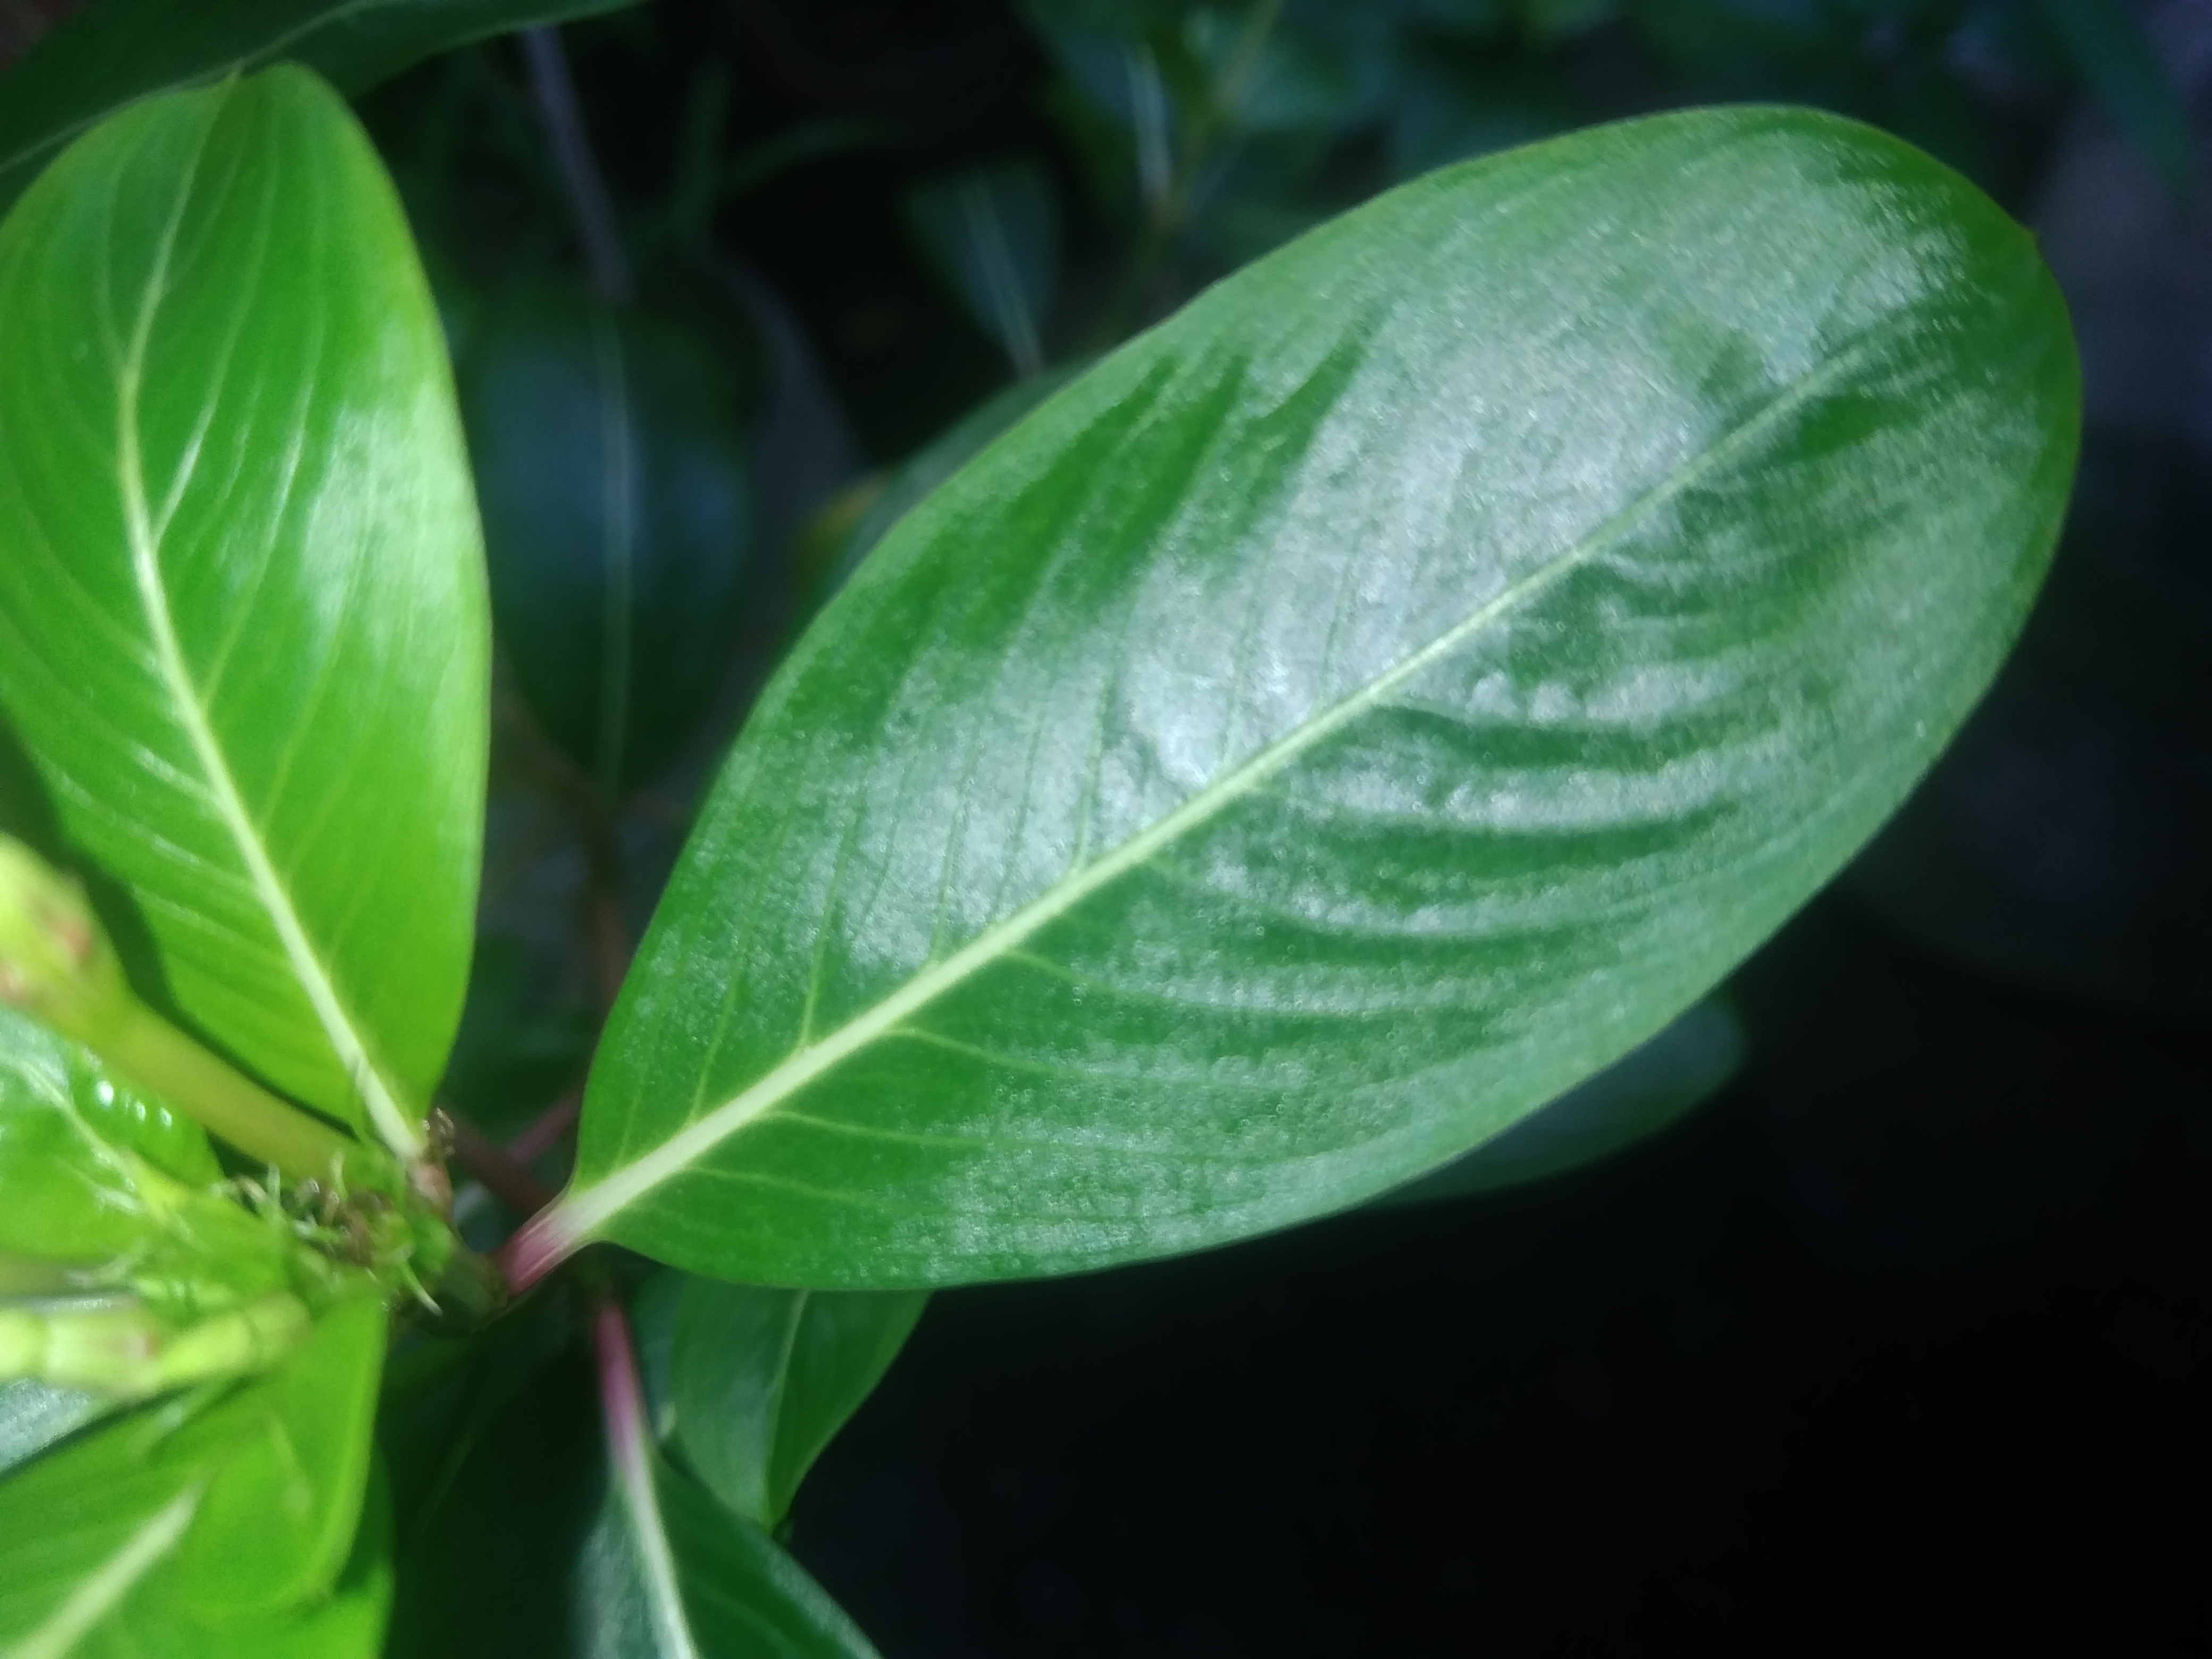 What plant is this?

rose periwinkle
